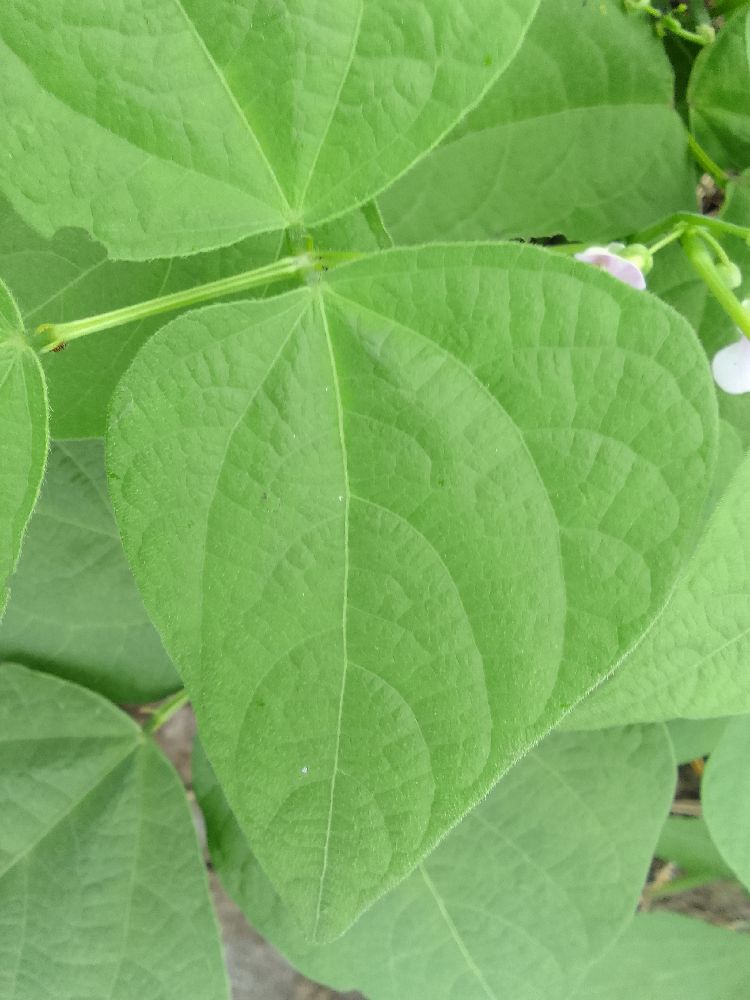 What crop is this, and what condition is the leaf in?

common bean, healthy
